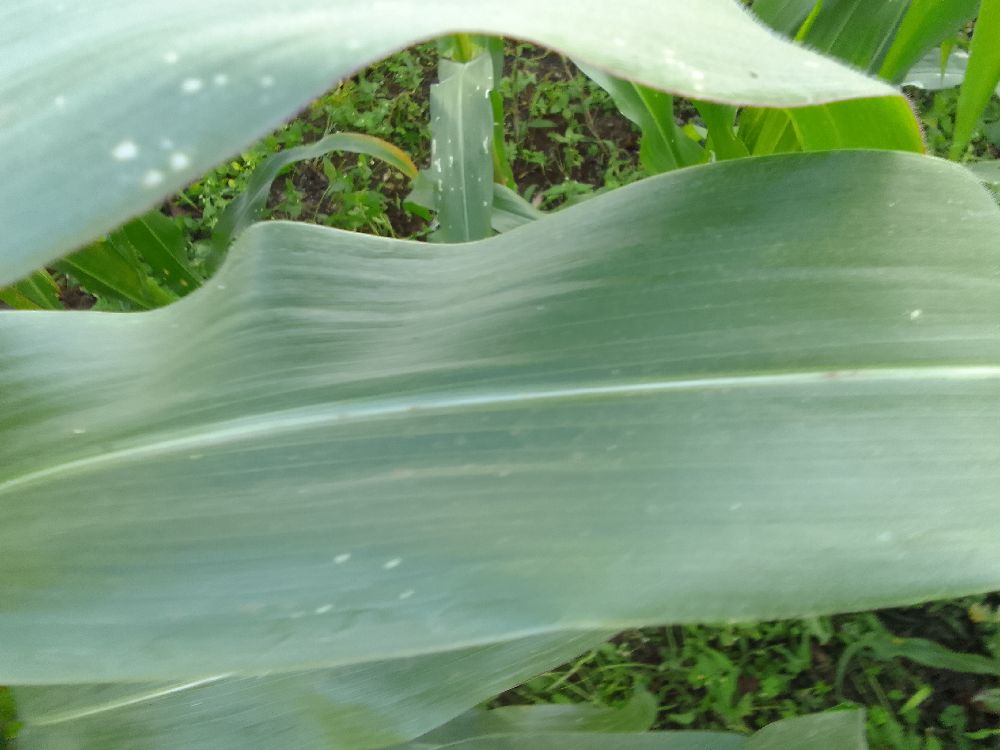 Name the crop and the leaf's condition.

maize, healthy
